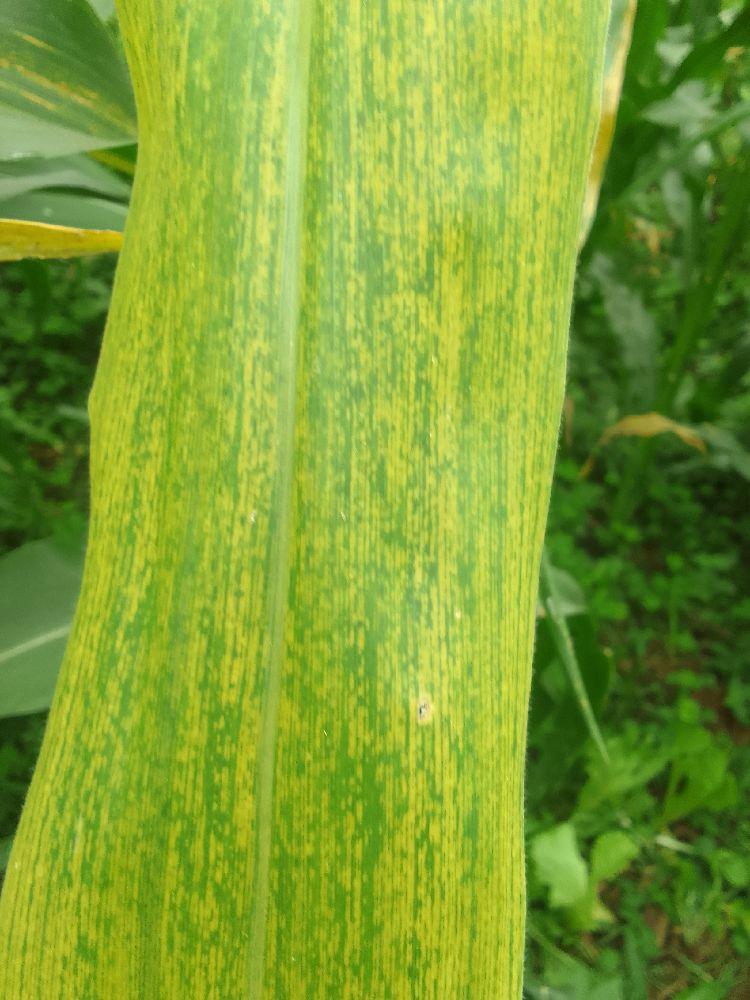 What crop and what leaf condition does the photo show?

maize, maize lethal necrosis
